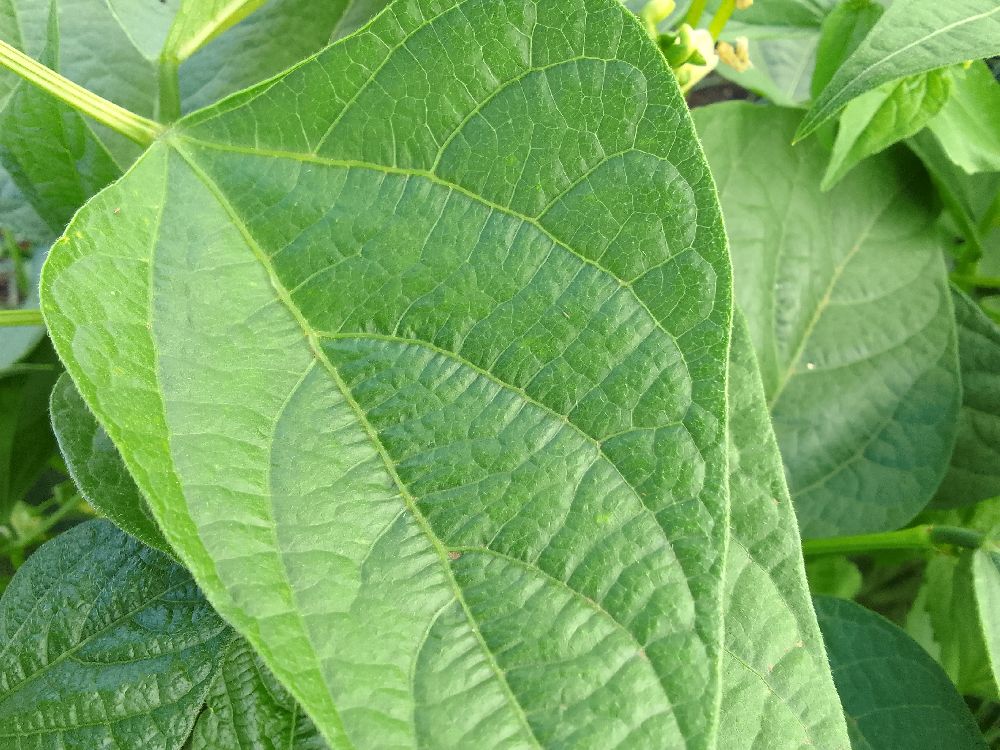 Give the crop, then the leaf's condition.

common bean, healthy
